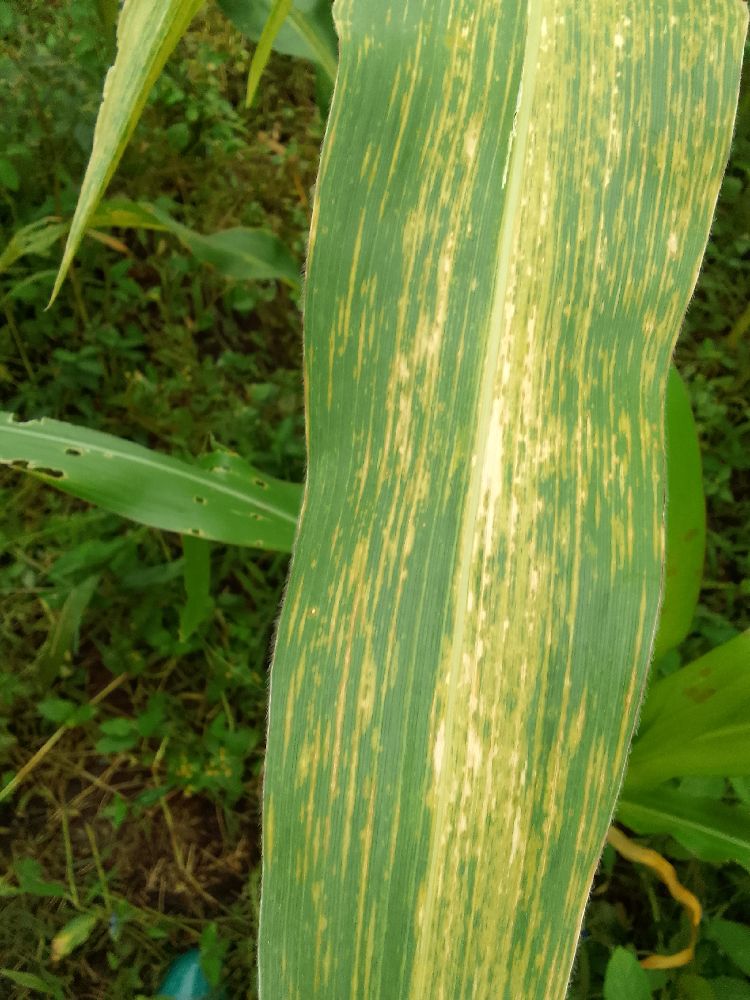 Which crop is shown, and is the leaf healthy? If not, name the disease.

maize, maize lethal necrosis
